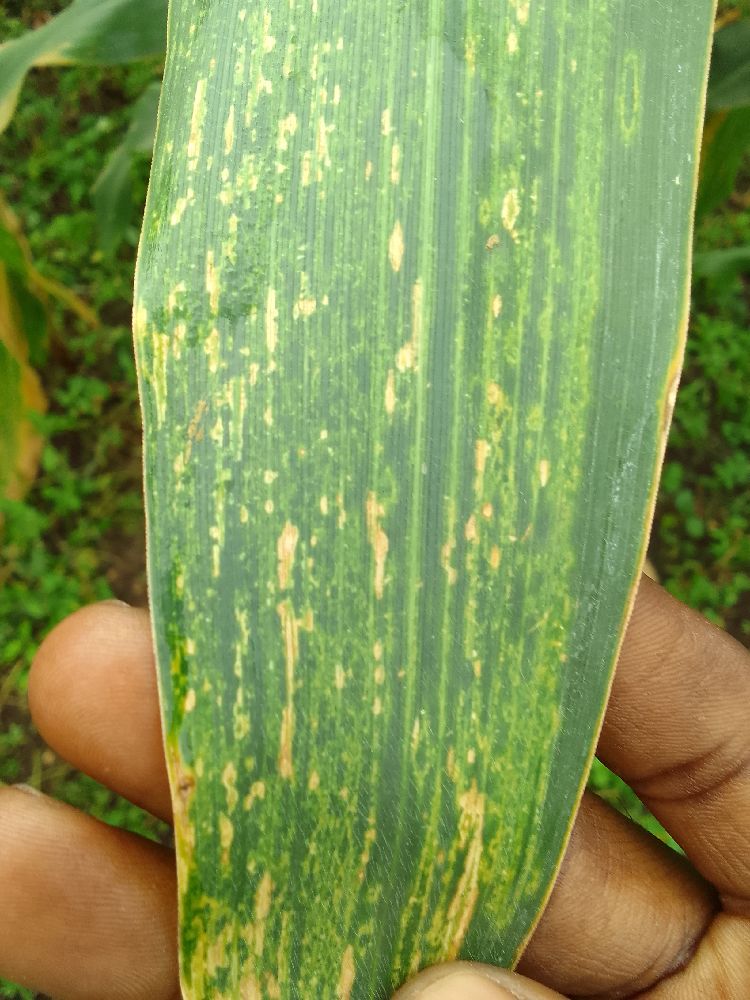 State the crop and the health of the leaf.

maize, maize lethal necrosis
